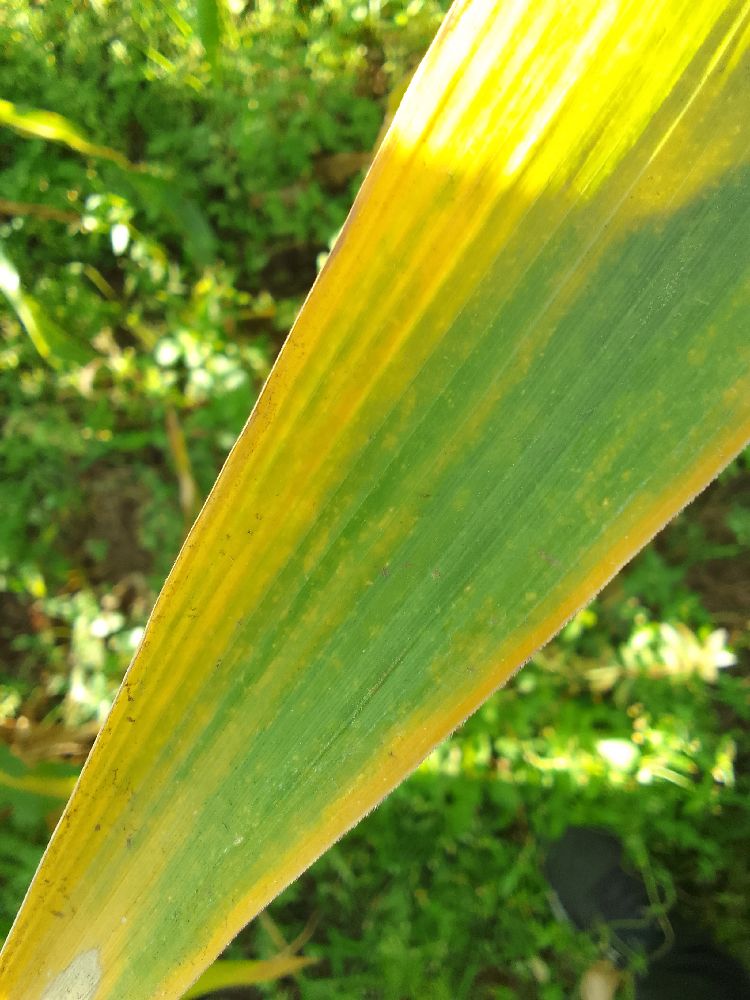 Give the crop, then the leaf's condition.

maize, maize lethal necrosis
